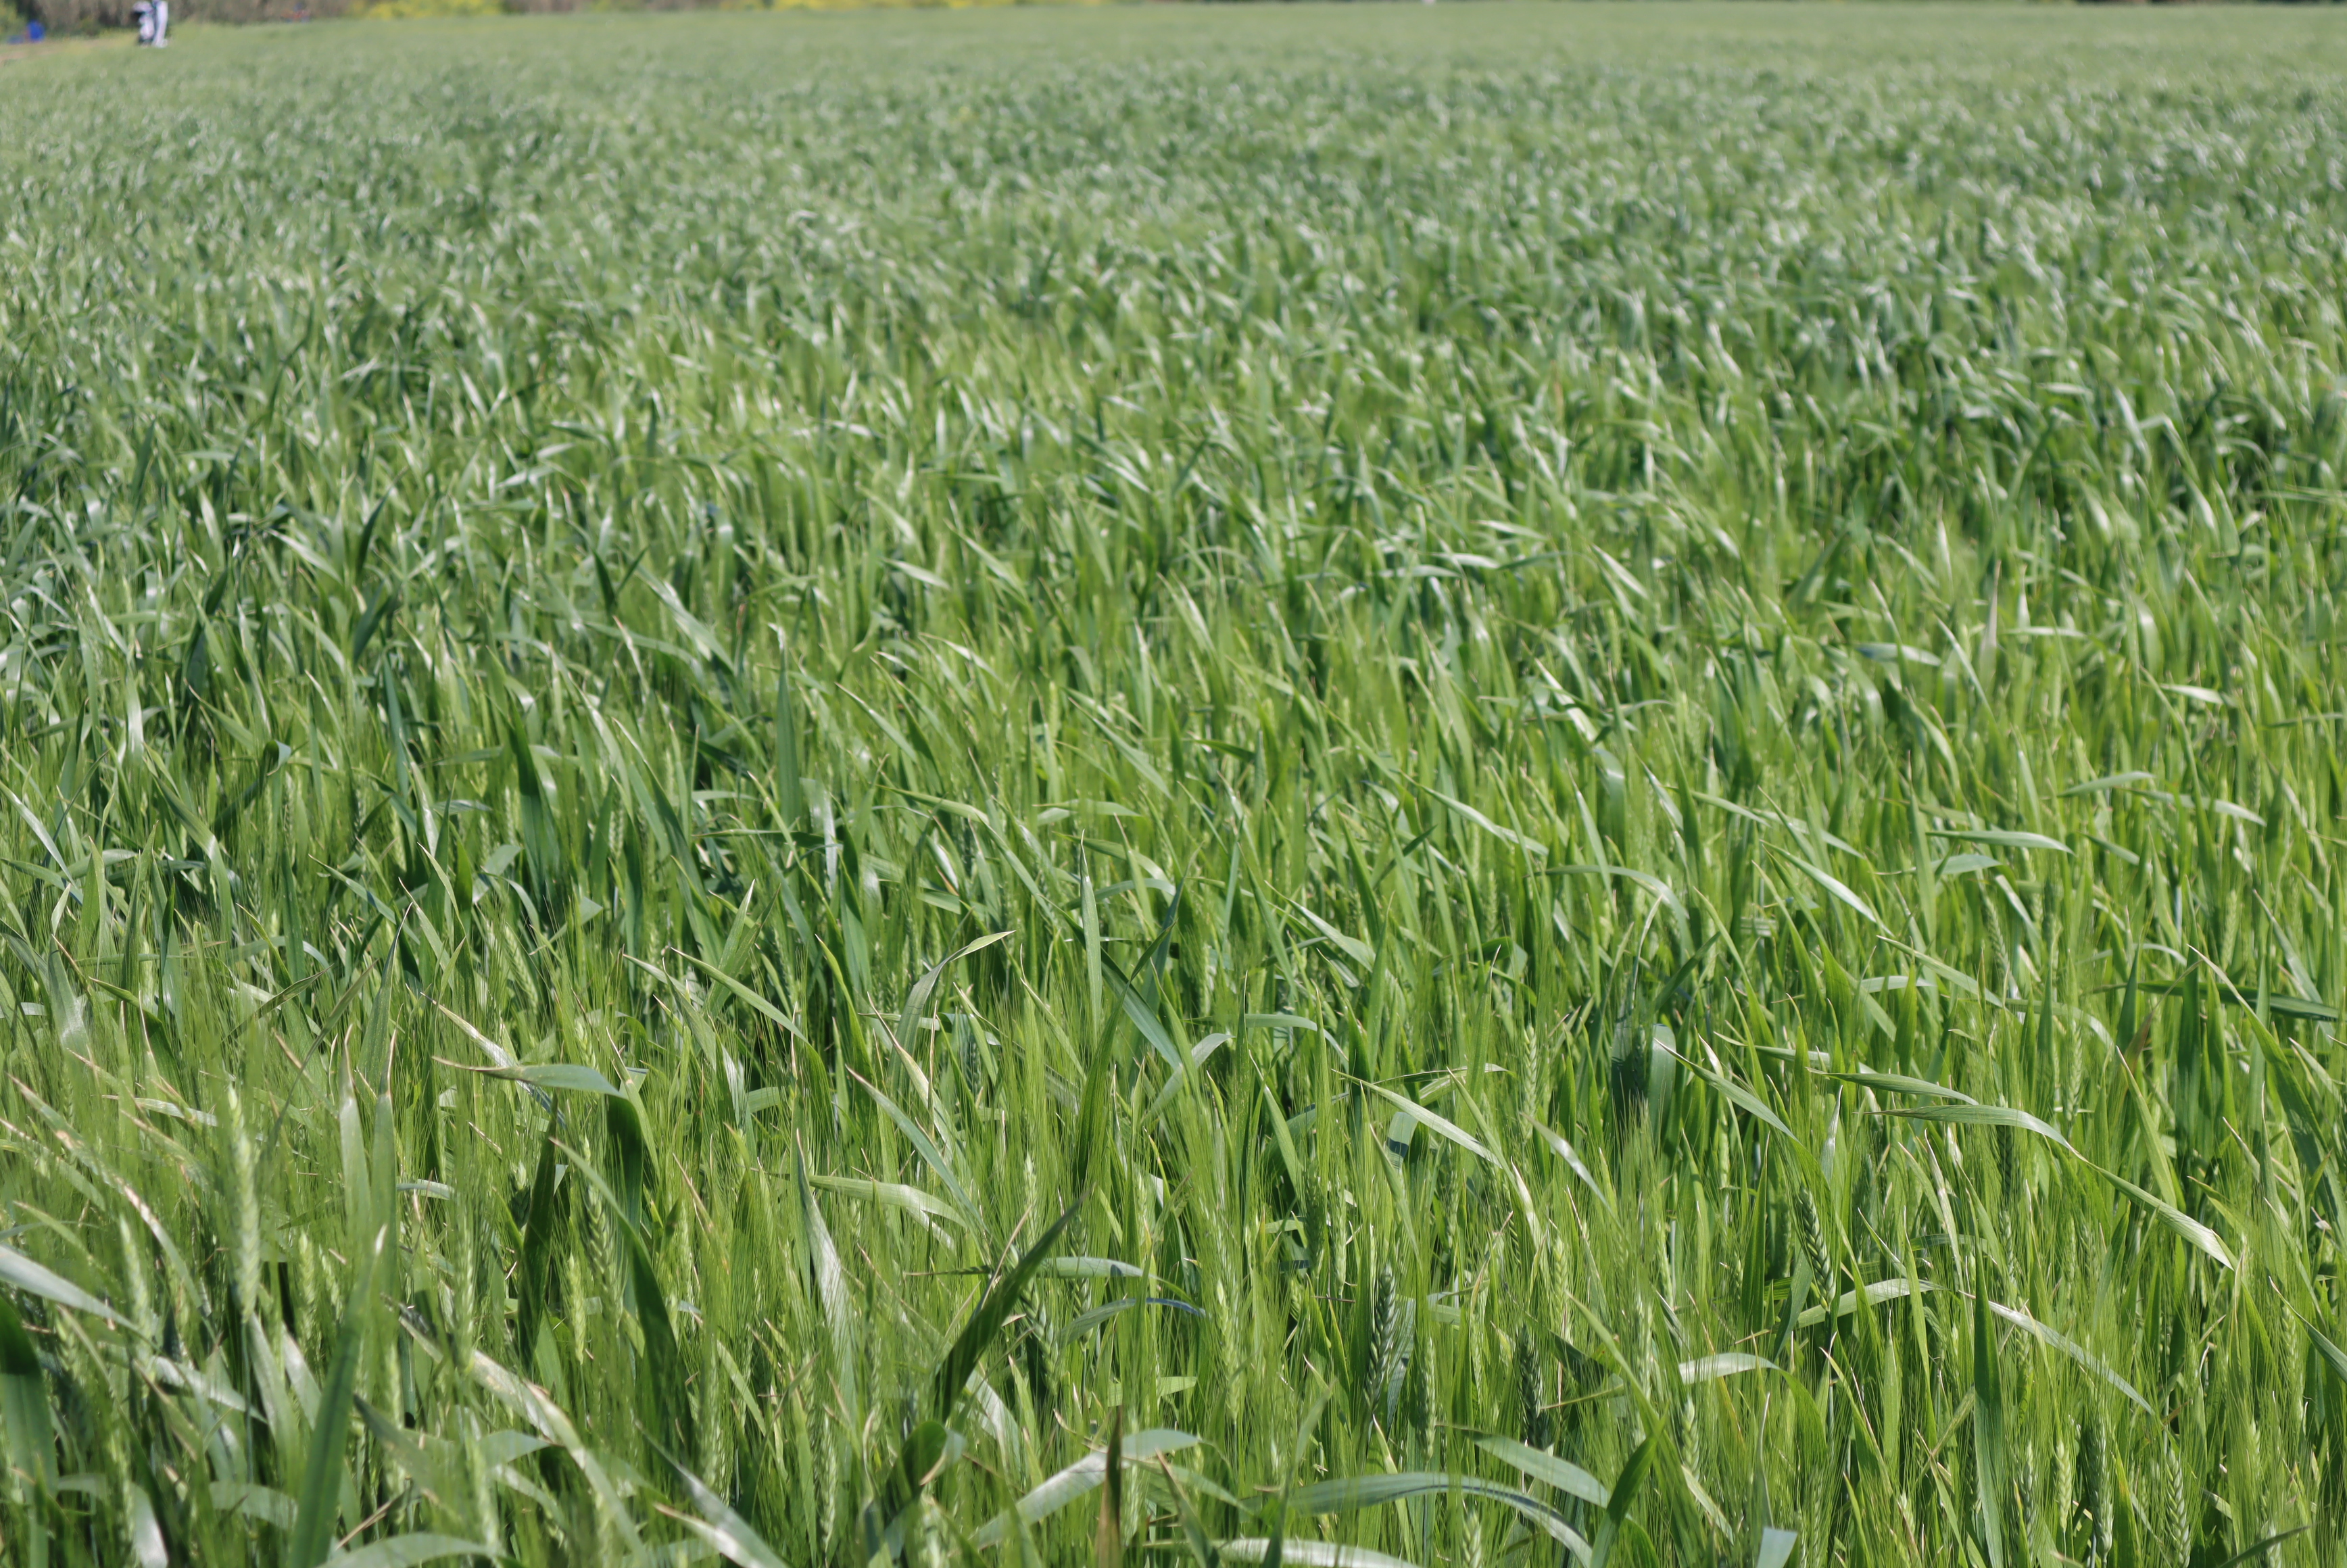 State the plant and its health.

wheat, healthy
